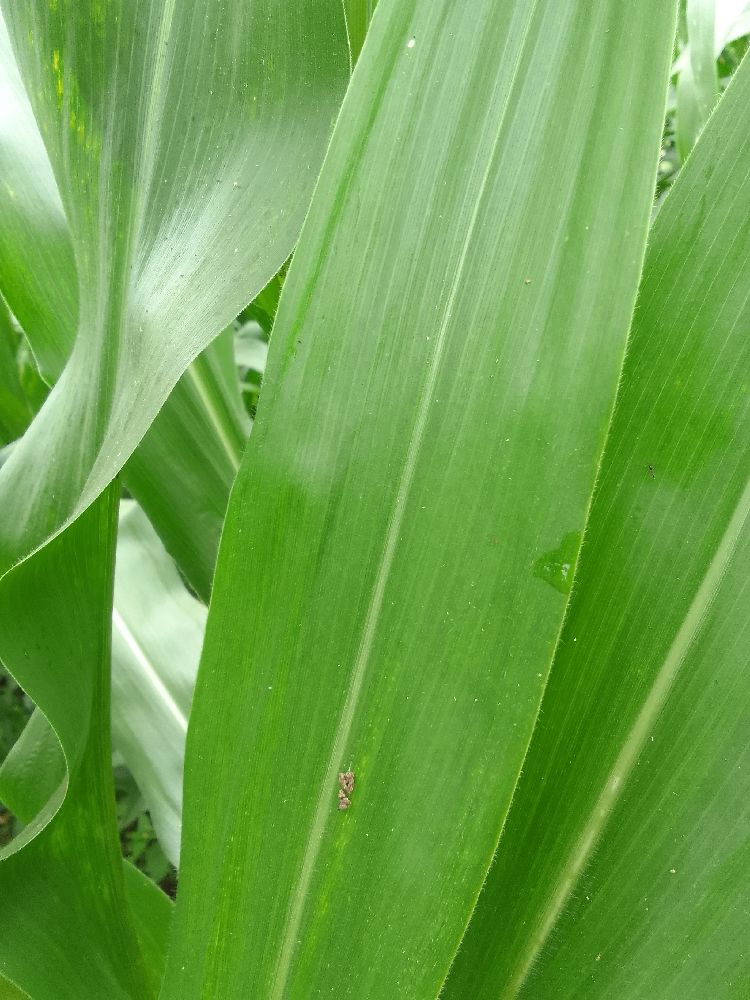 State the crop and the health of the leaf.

maize, healthy
